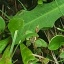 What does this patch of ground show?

structured weed
